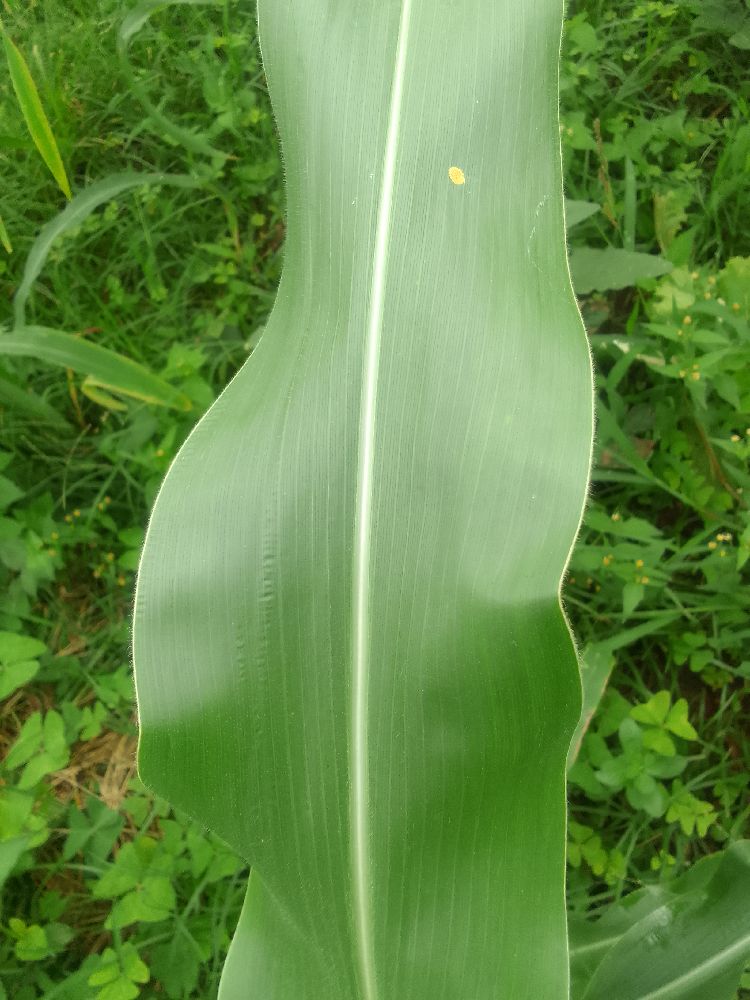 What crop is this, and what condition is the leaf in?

maize, healthy
